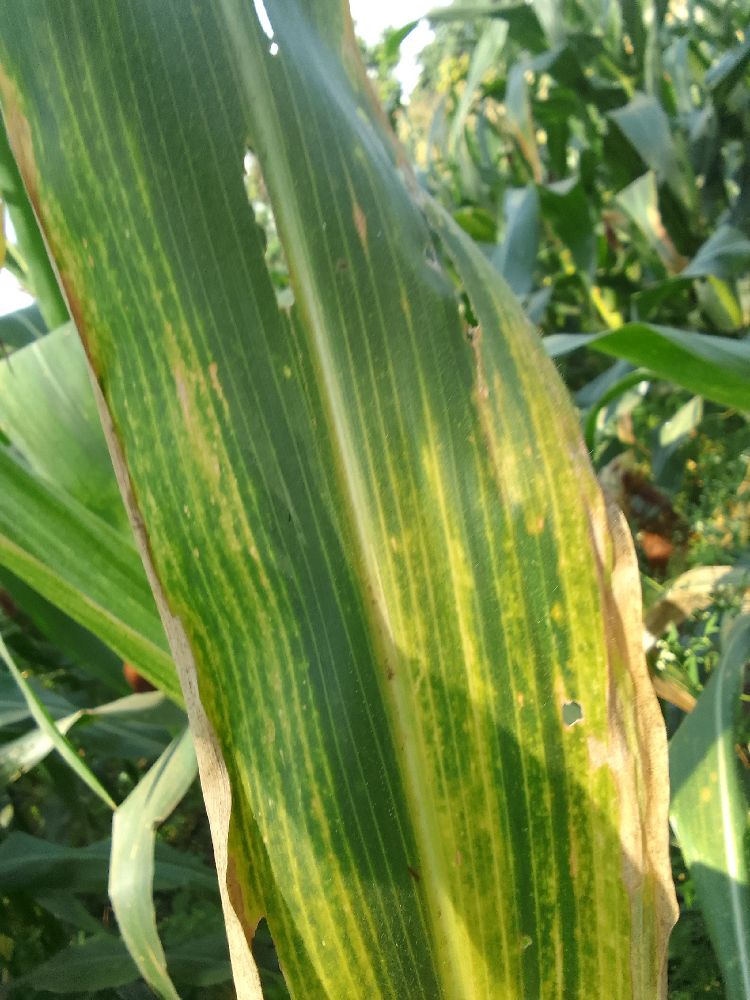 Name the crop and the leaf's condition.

maize, maize lethal necrosis
